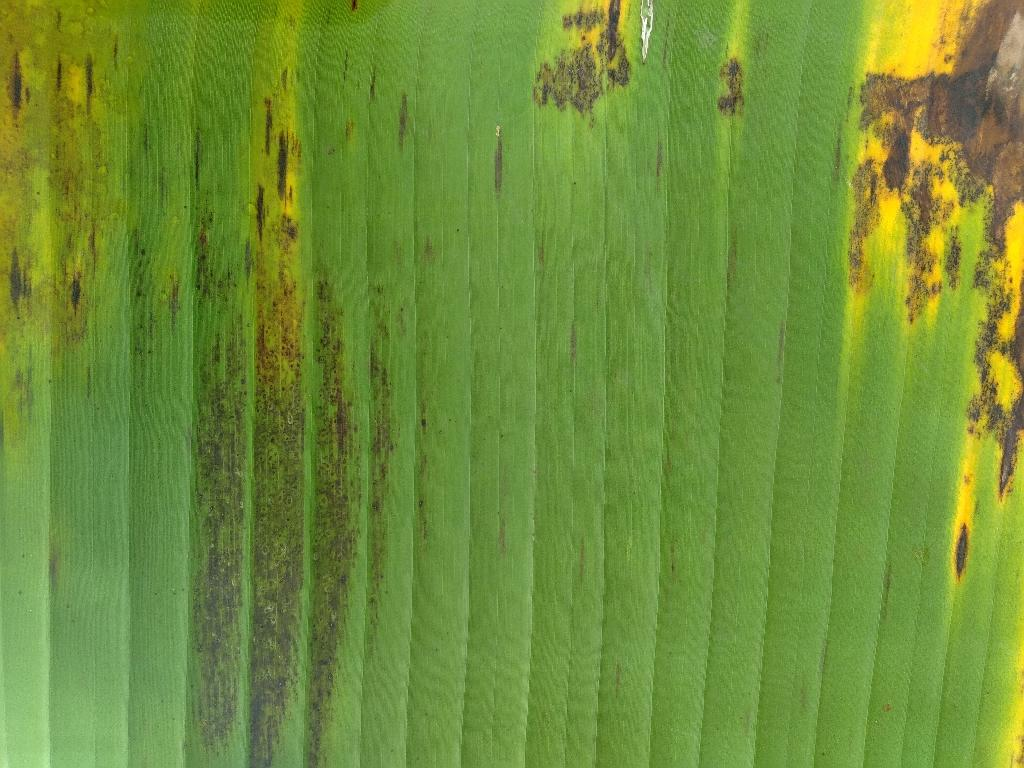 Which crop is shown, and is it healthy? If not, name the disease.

banana, black sigatoka
